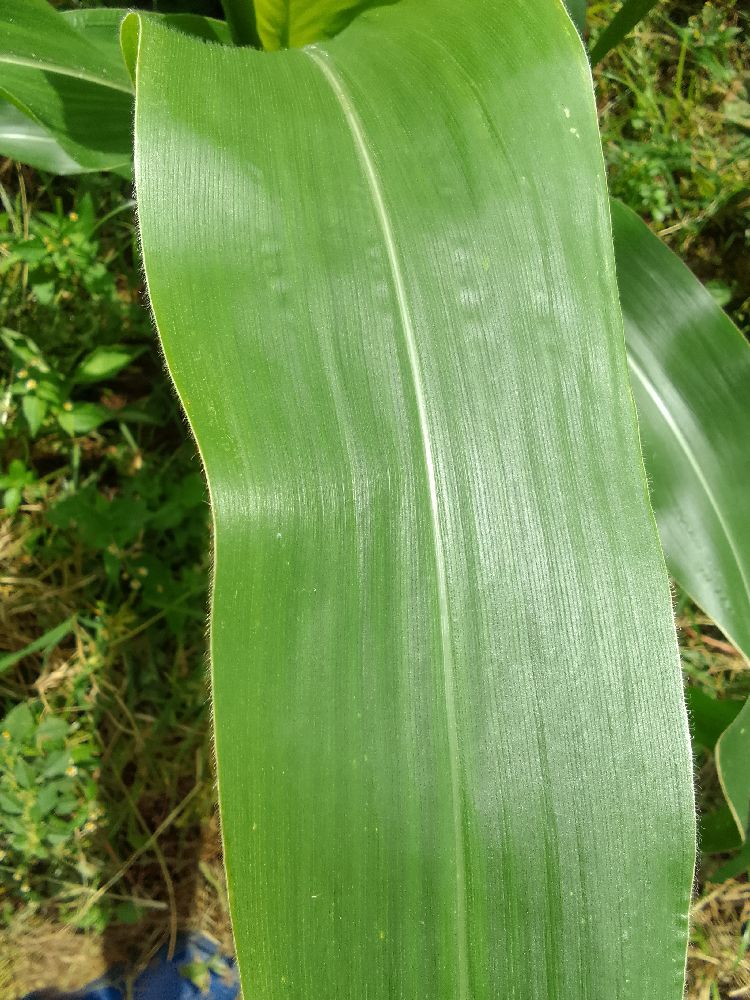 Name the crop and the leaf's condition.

maize, healthy
